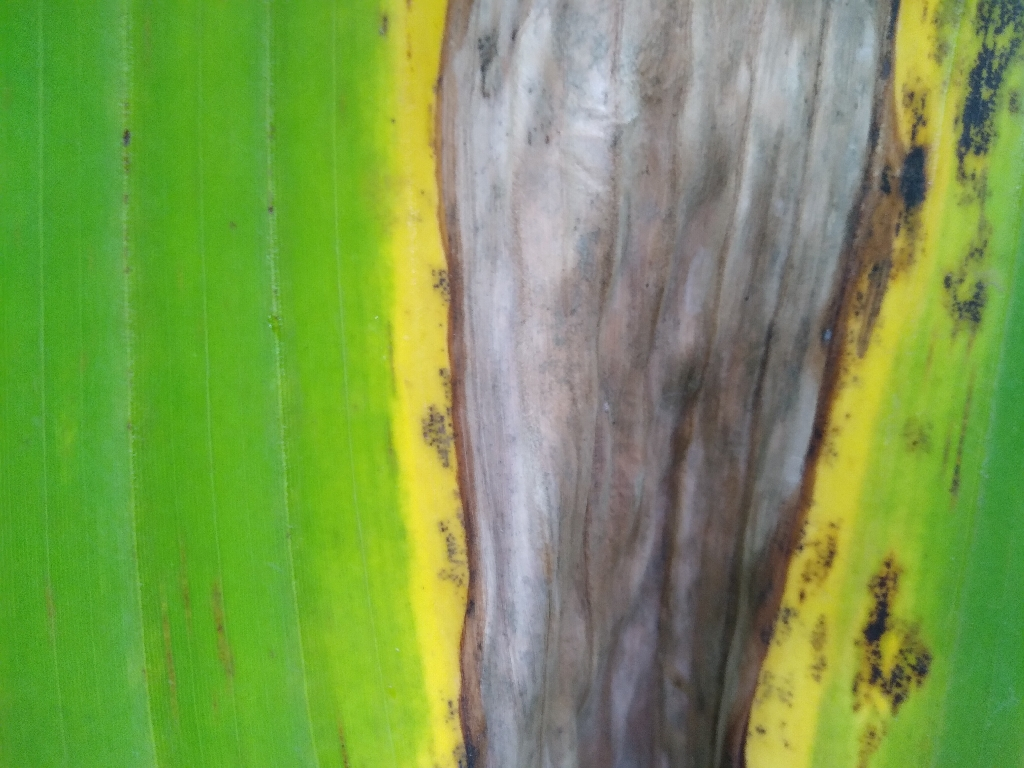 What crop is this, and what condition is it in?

banana, black sigatoka
